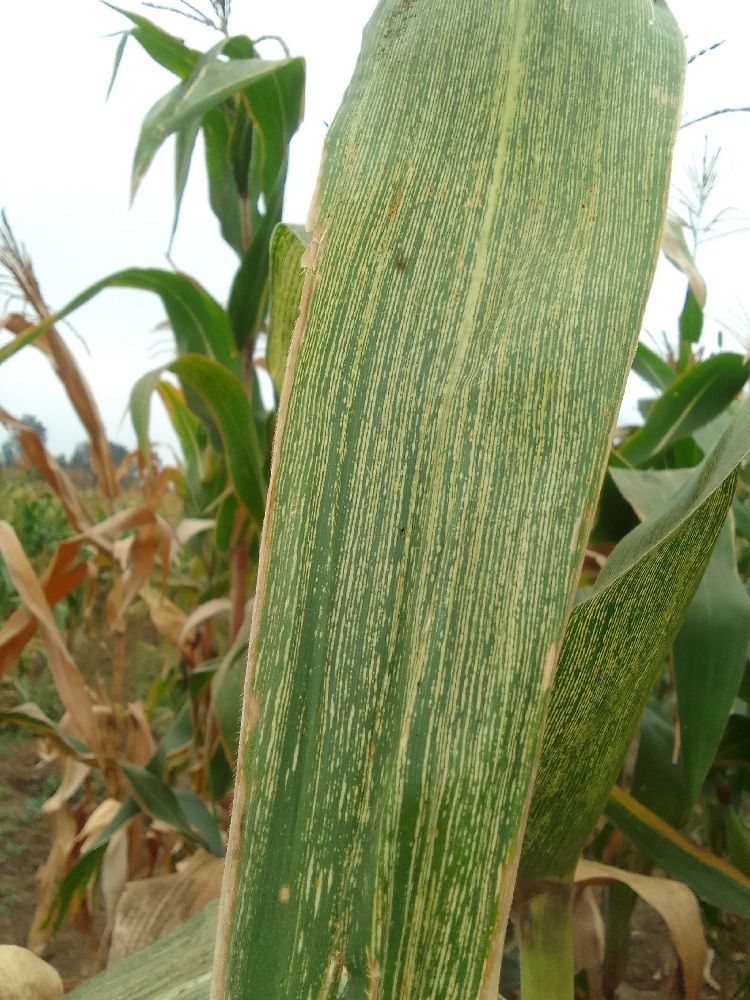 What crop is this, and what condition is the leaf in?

maize, maize streak virus
